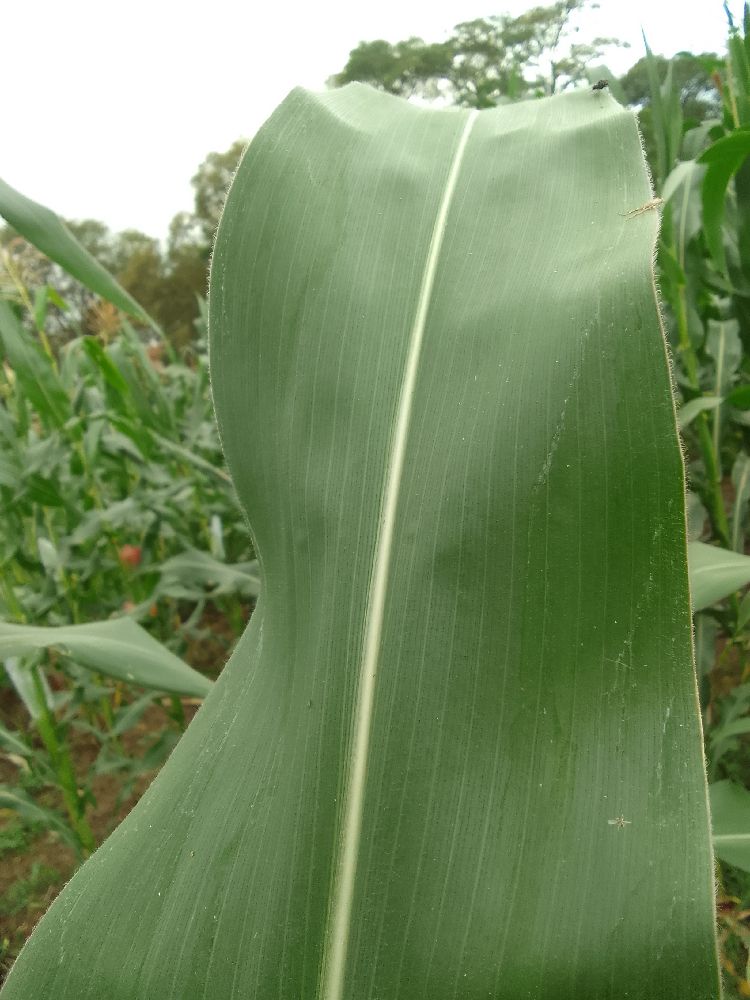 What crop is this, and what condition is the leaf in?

maize, healthy
